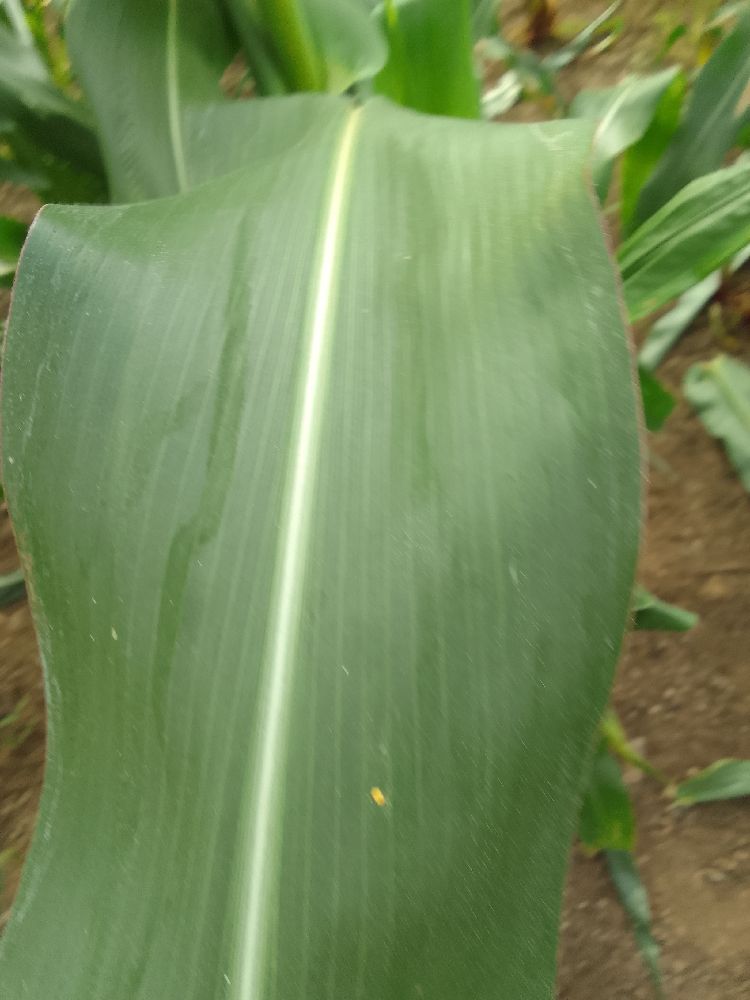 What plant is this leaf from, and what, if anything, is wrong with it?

maize, healthy
